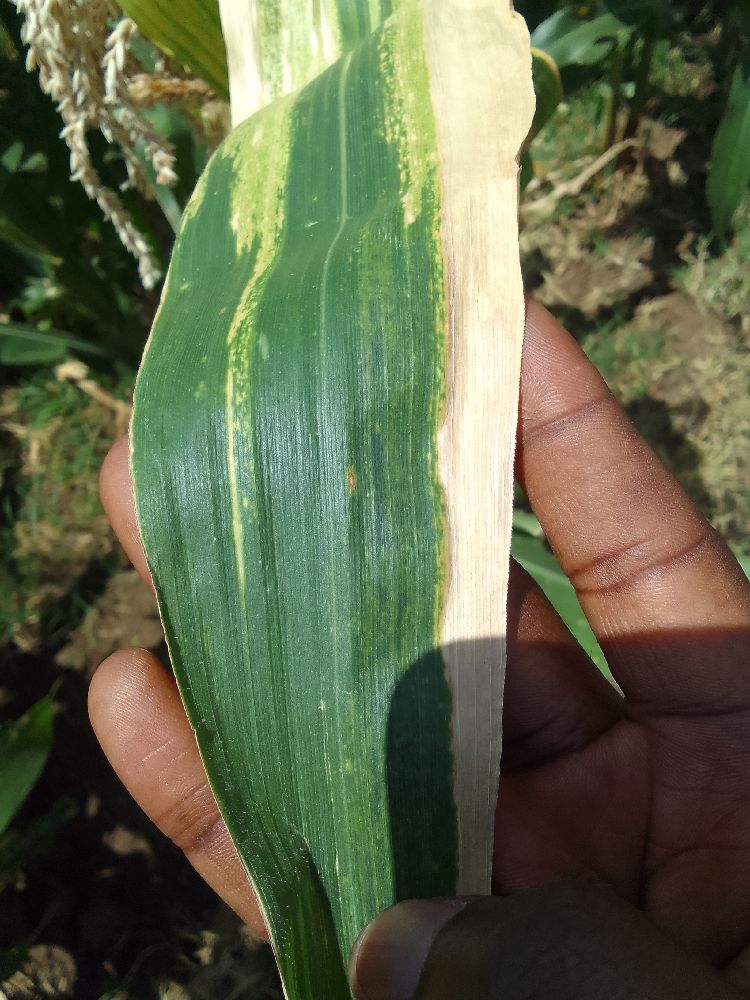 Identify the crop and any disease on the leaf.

maize, maize lethal necrosis
